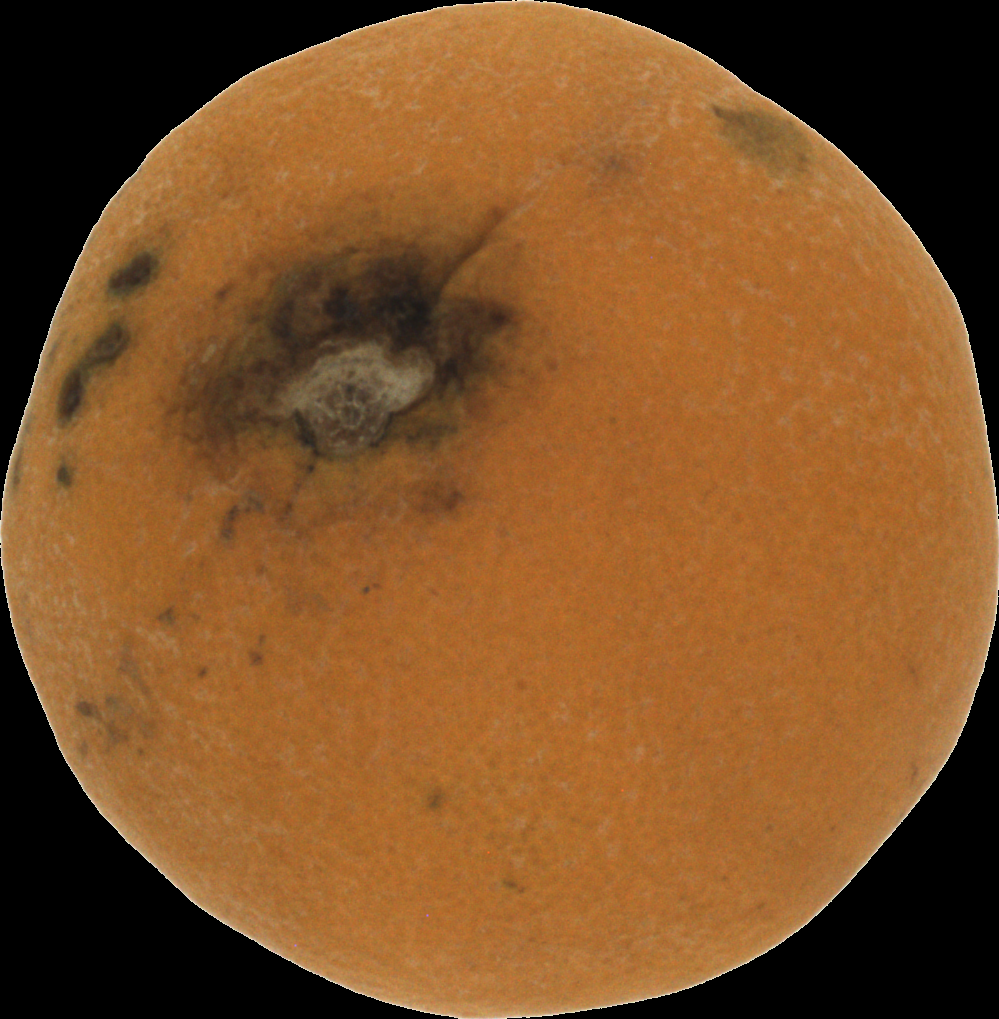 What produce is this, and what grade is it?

orange, bad
